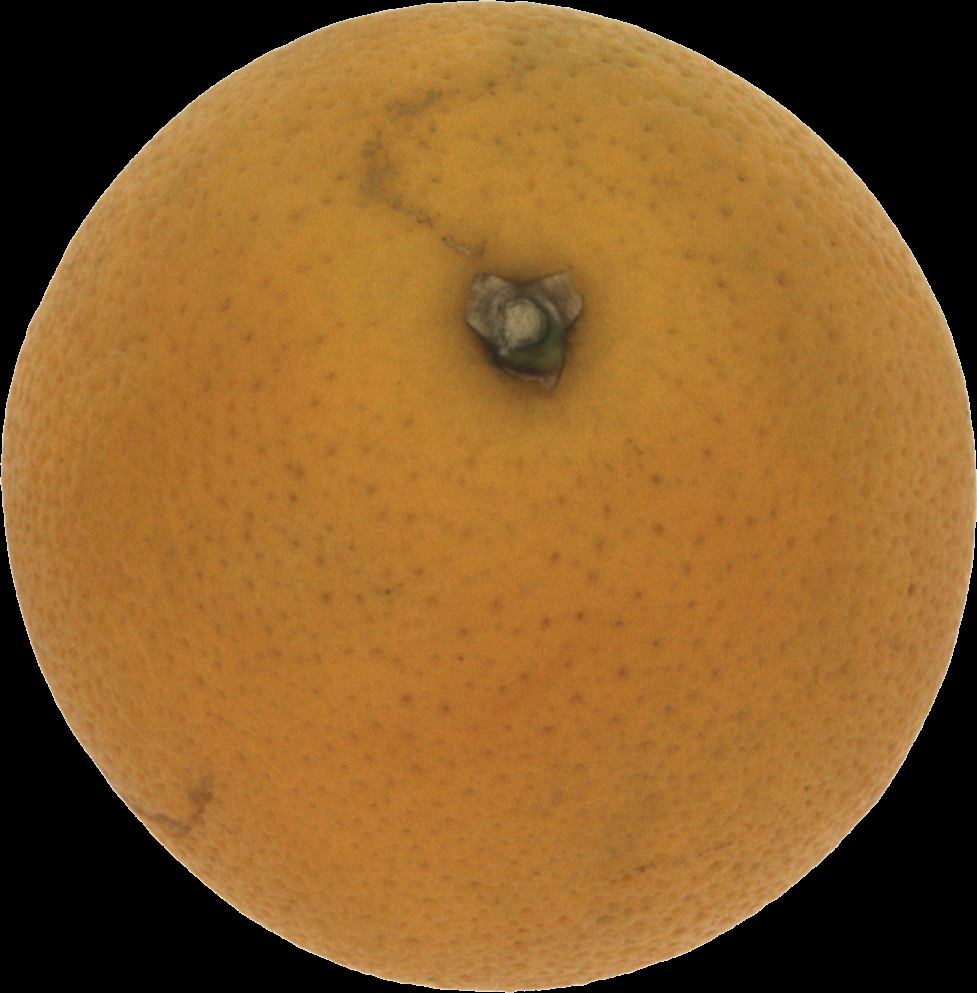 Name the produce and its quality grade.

orange, bad
